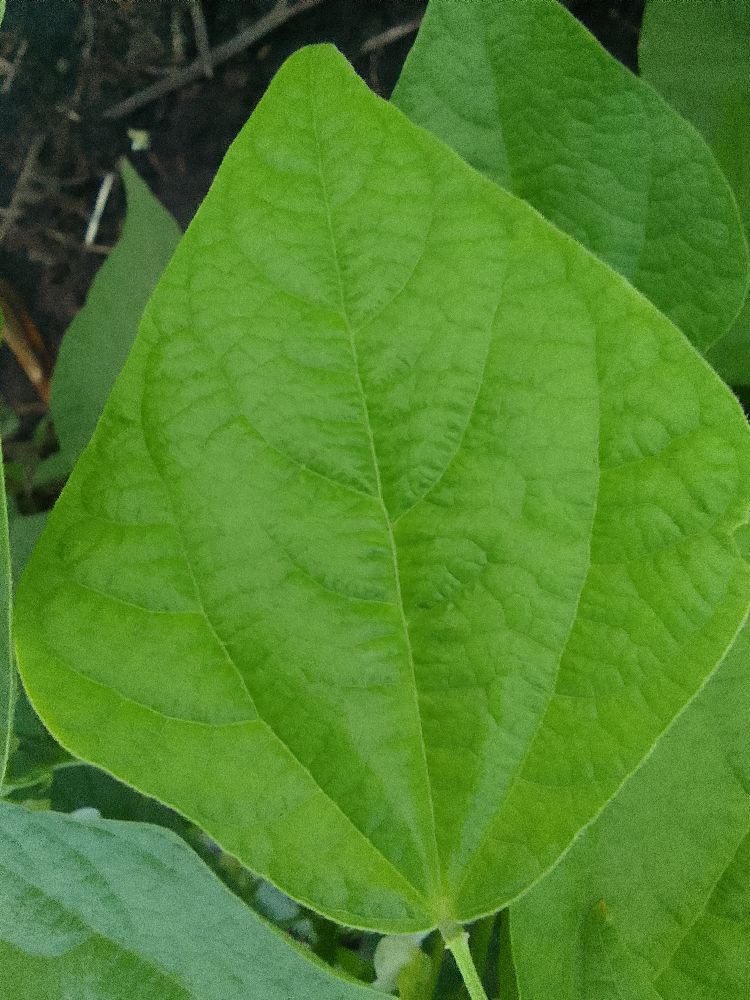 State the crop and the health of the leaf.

common bean, healthy
